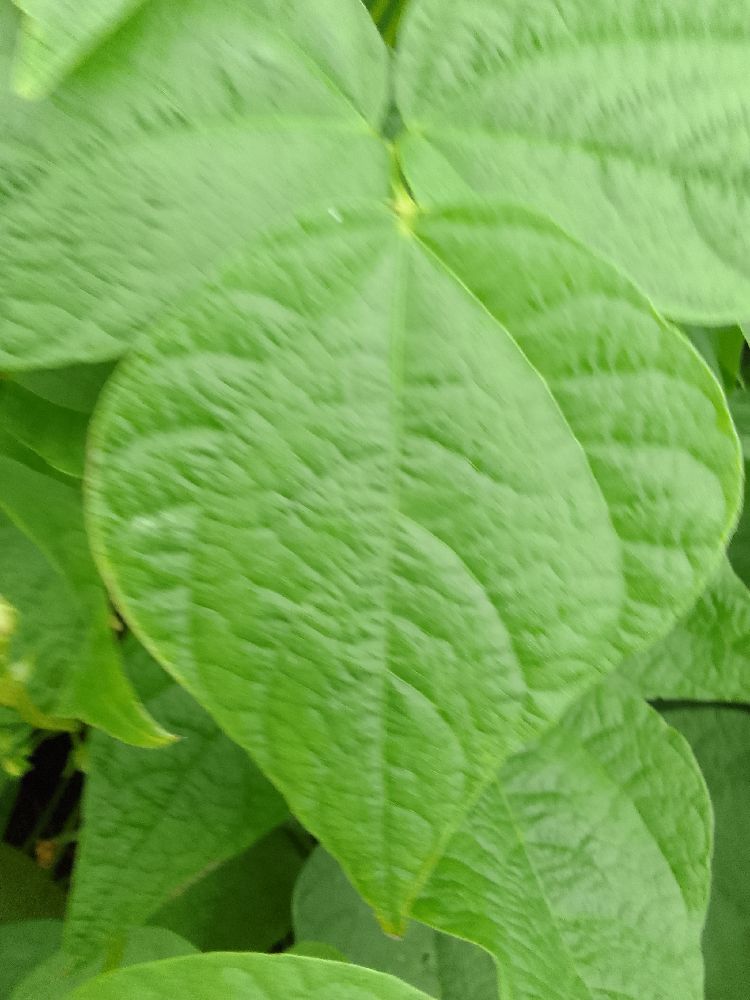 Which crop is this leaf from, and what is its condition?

common bean, healthy
